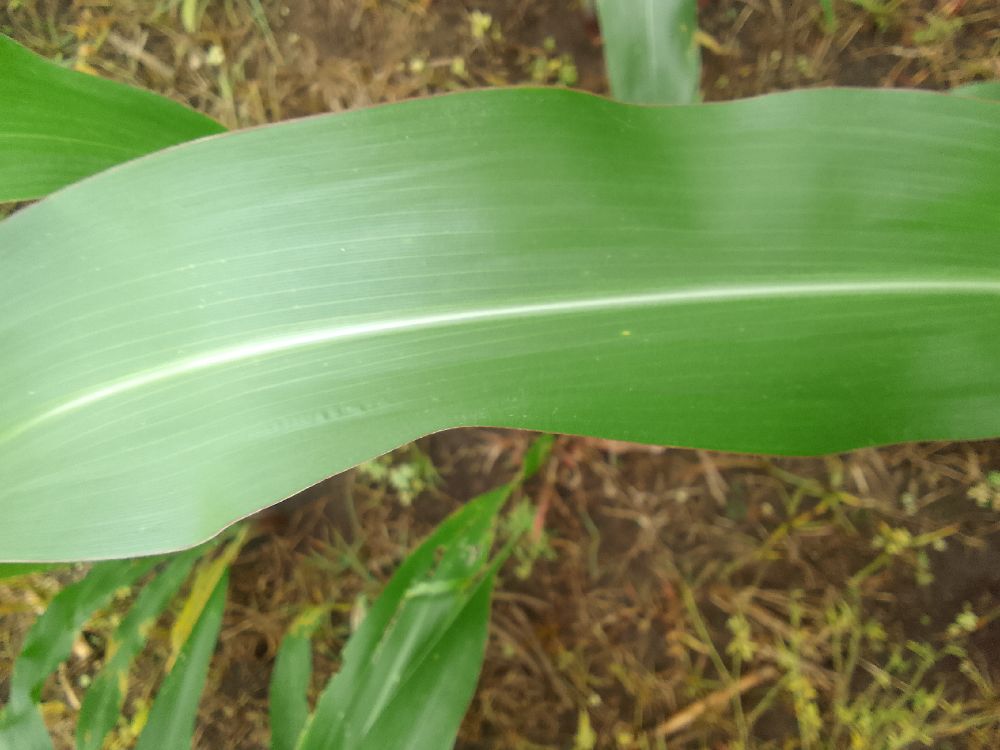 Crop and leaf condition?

maize, healthy
